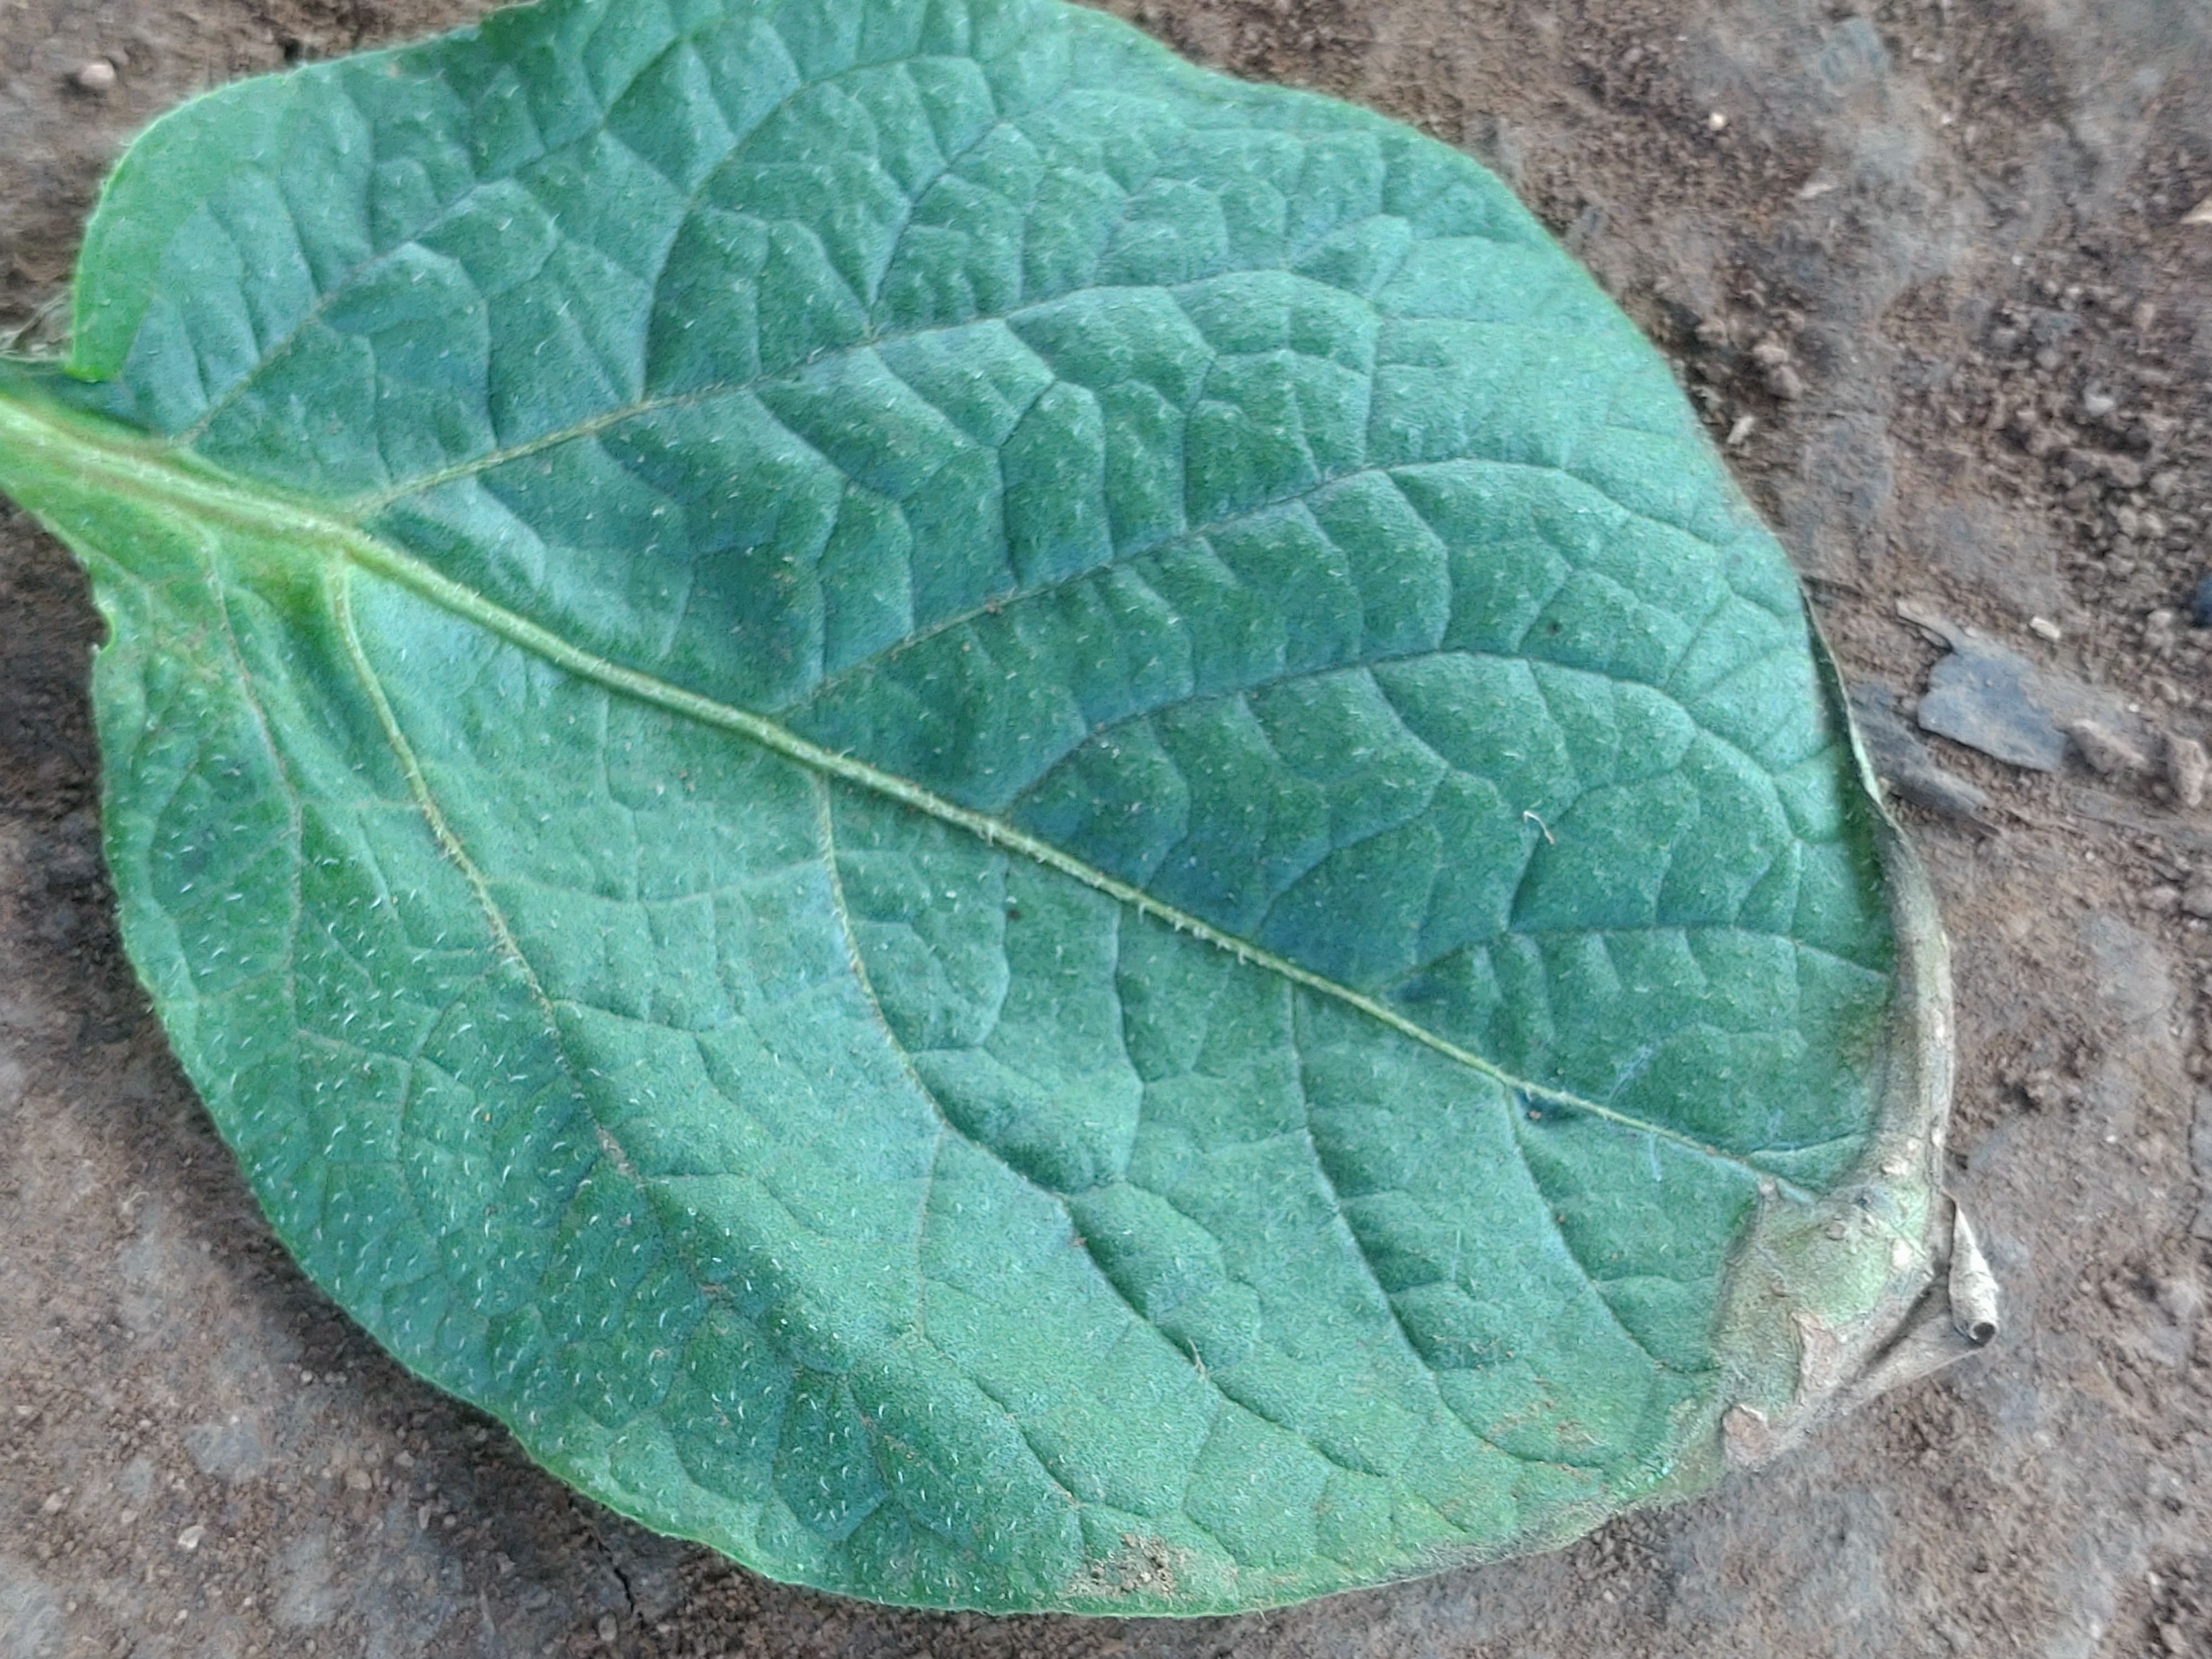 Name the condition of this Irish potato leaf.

early blight
